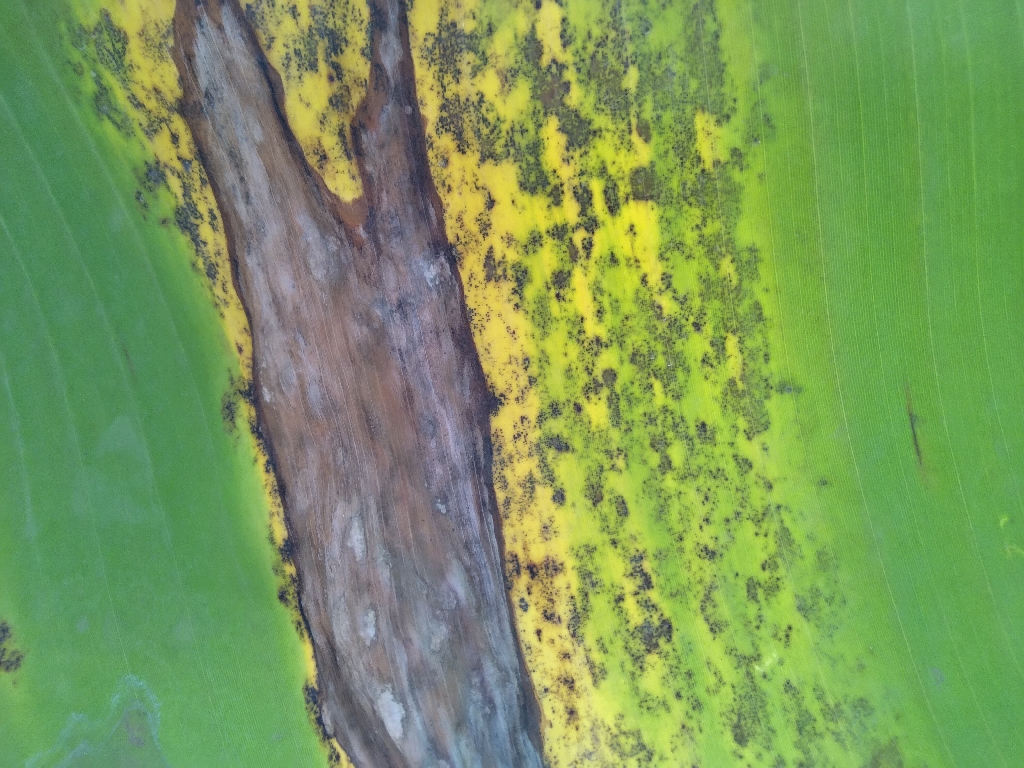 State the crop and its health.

banana, black sigatoka
